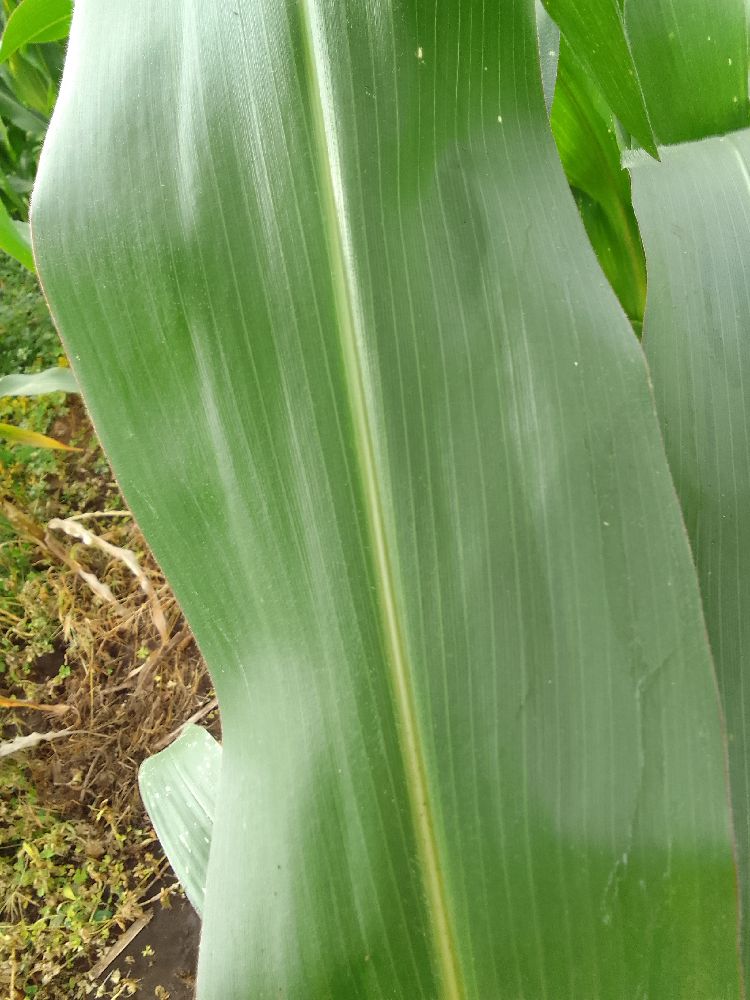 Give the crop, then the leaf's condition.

maize, healthy
